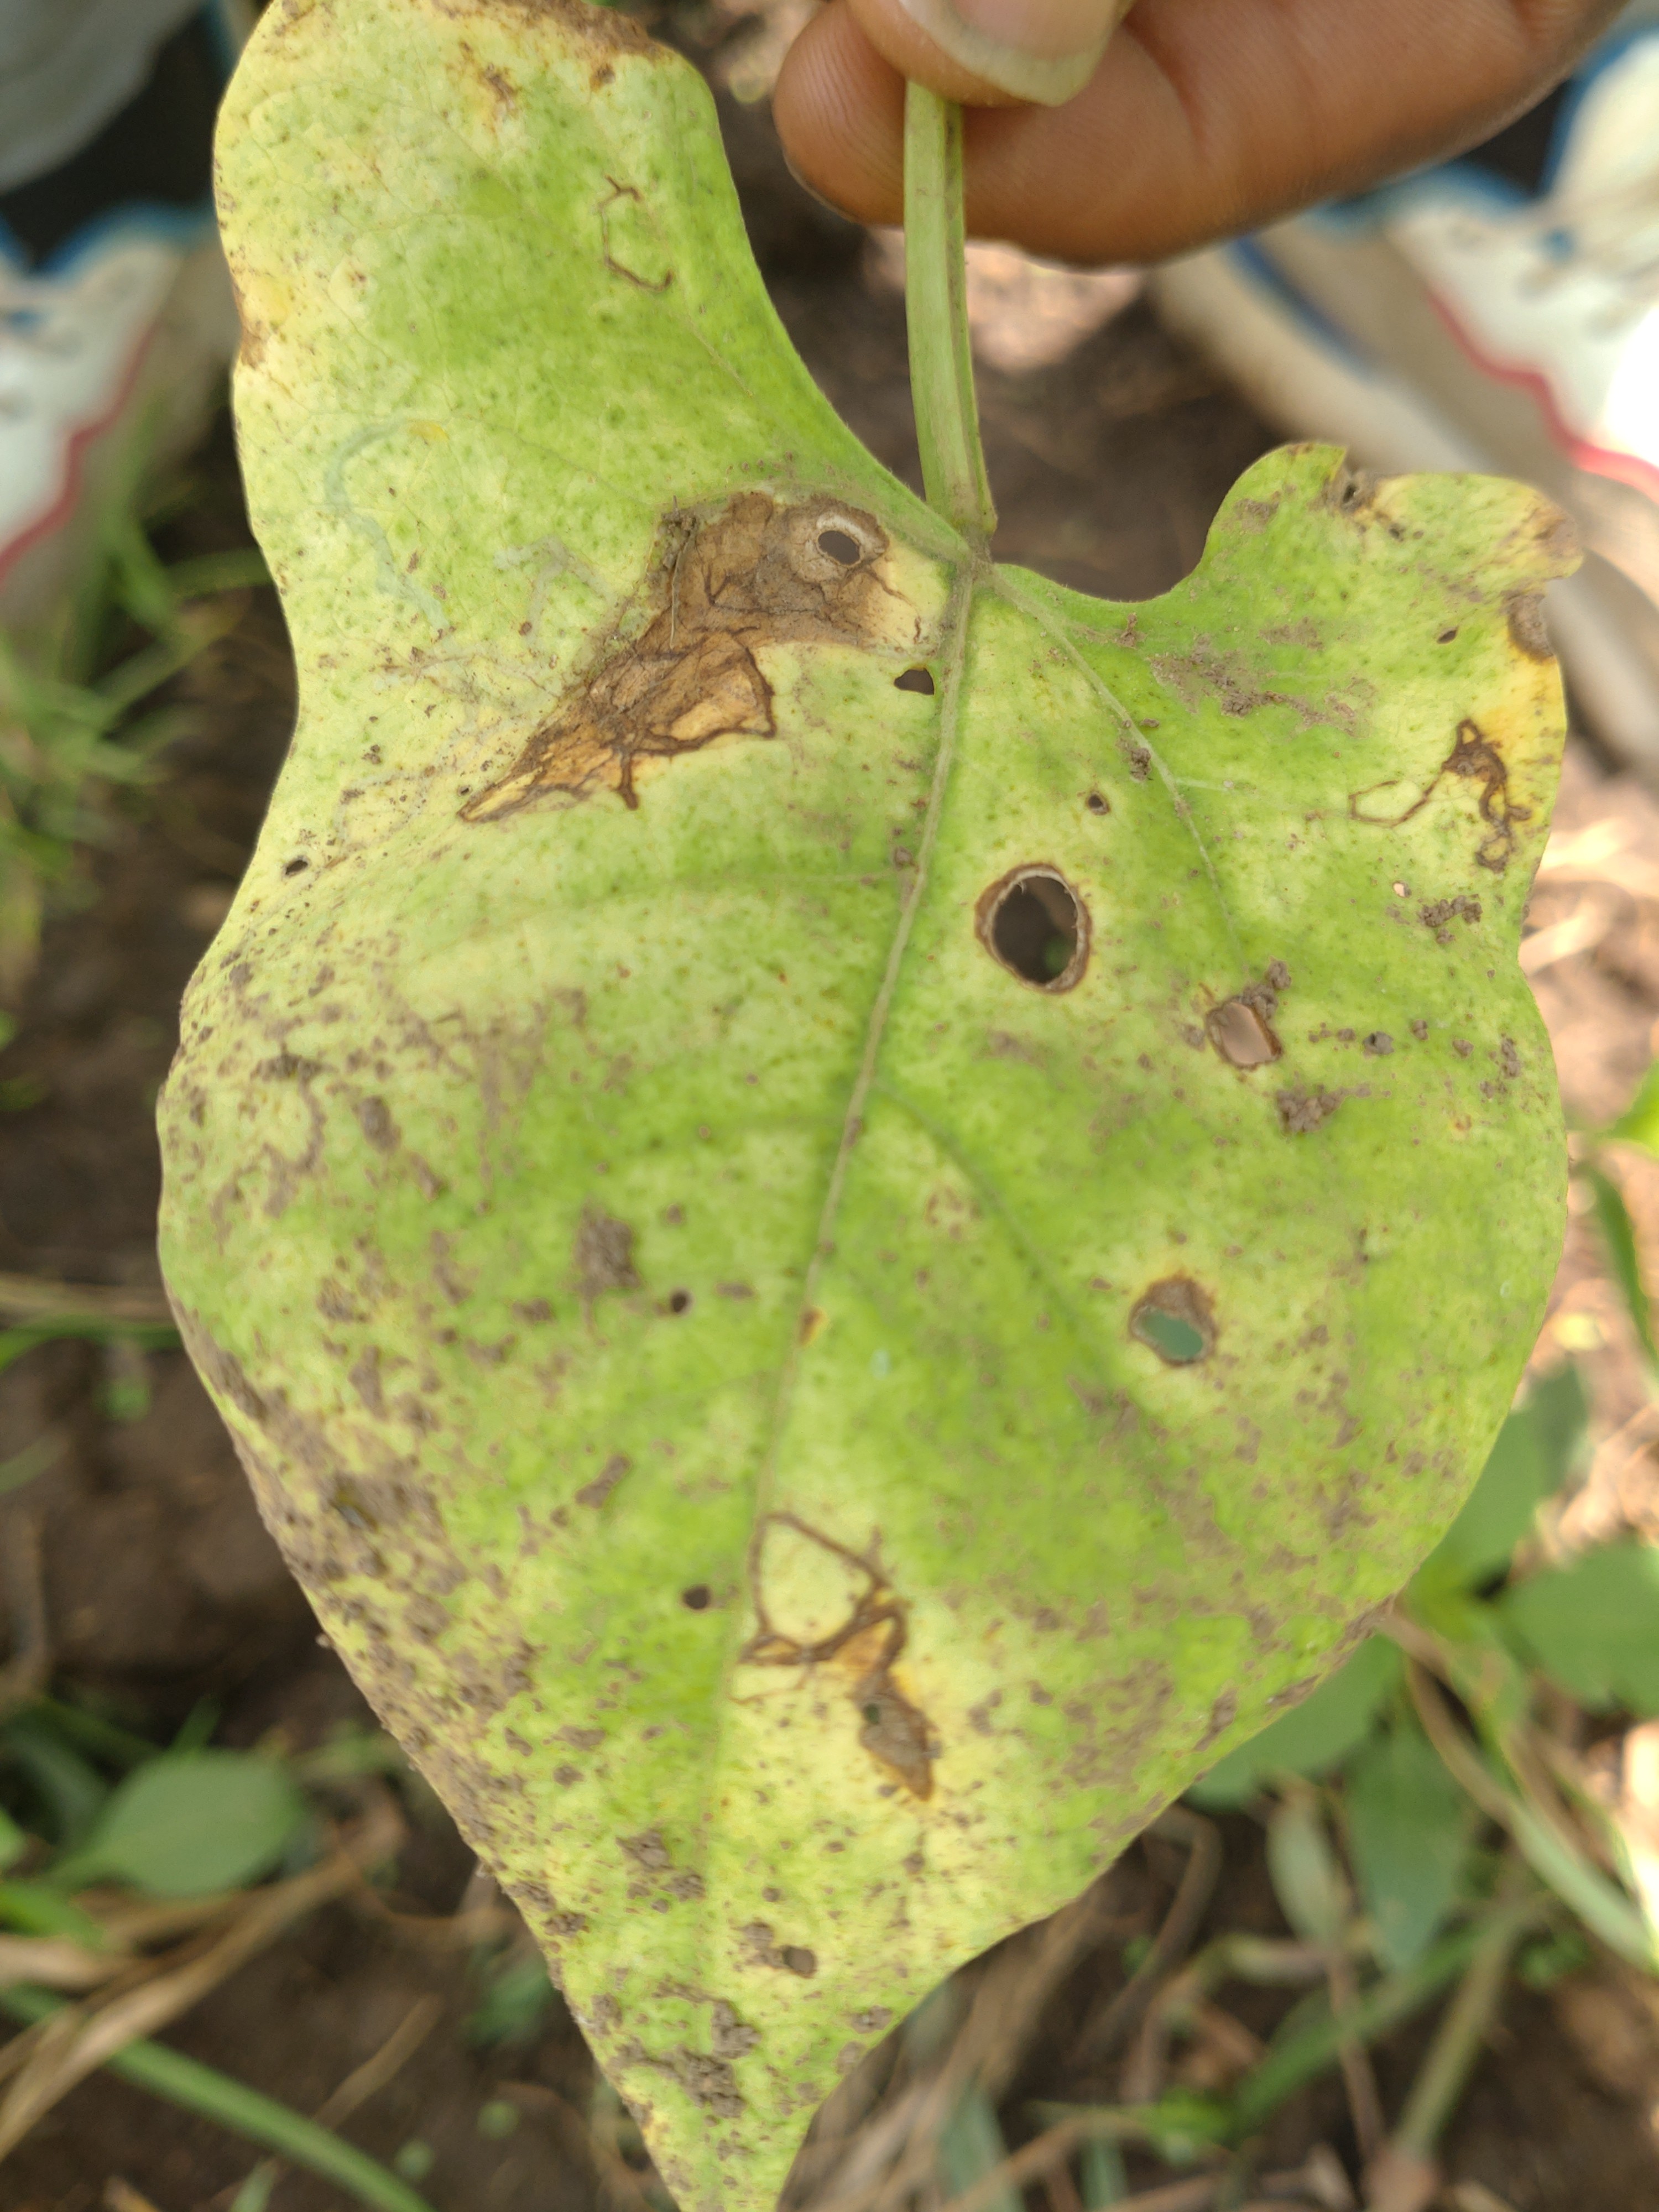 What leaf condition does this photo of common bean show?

anthracnose
